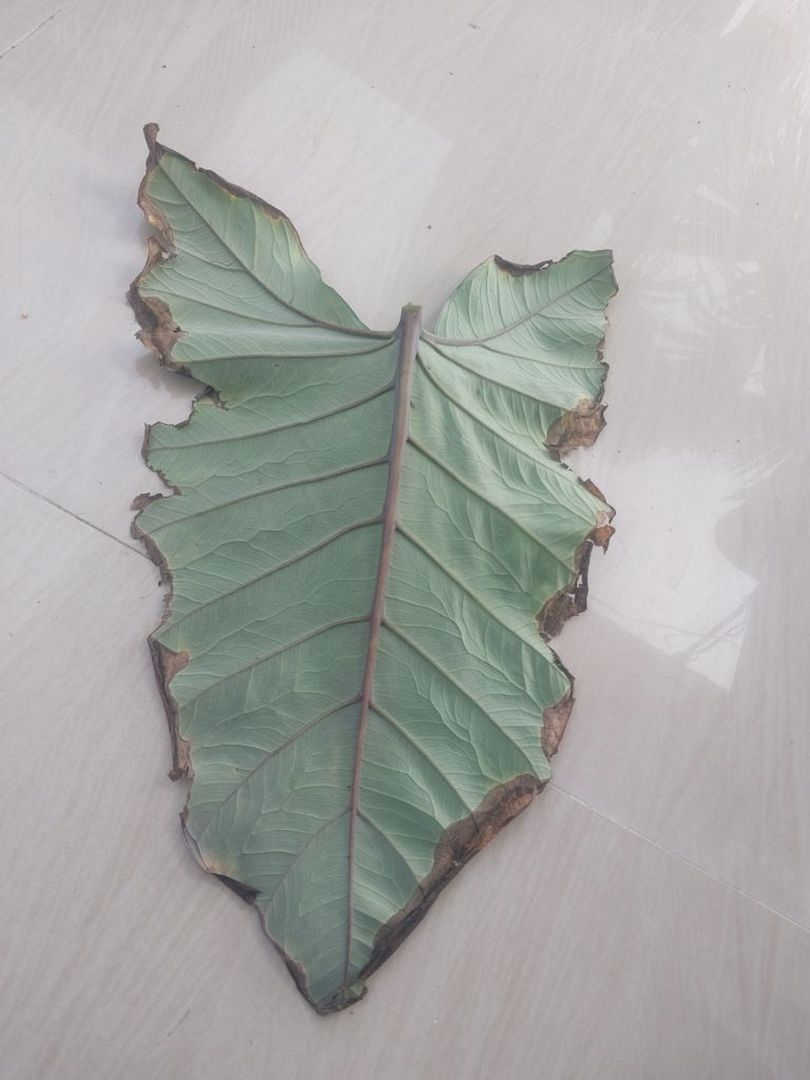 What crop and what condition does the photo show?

taro, leaf blight
